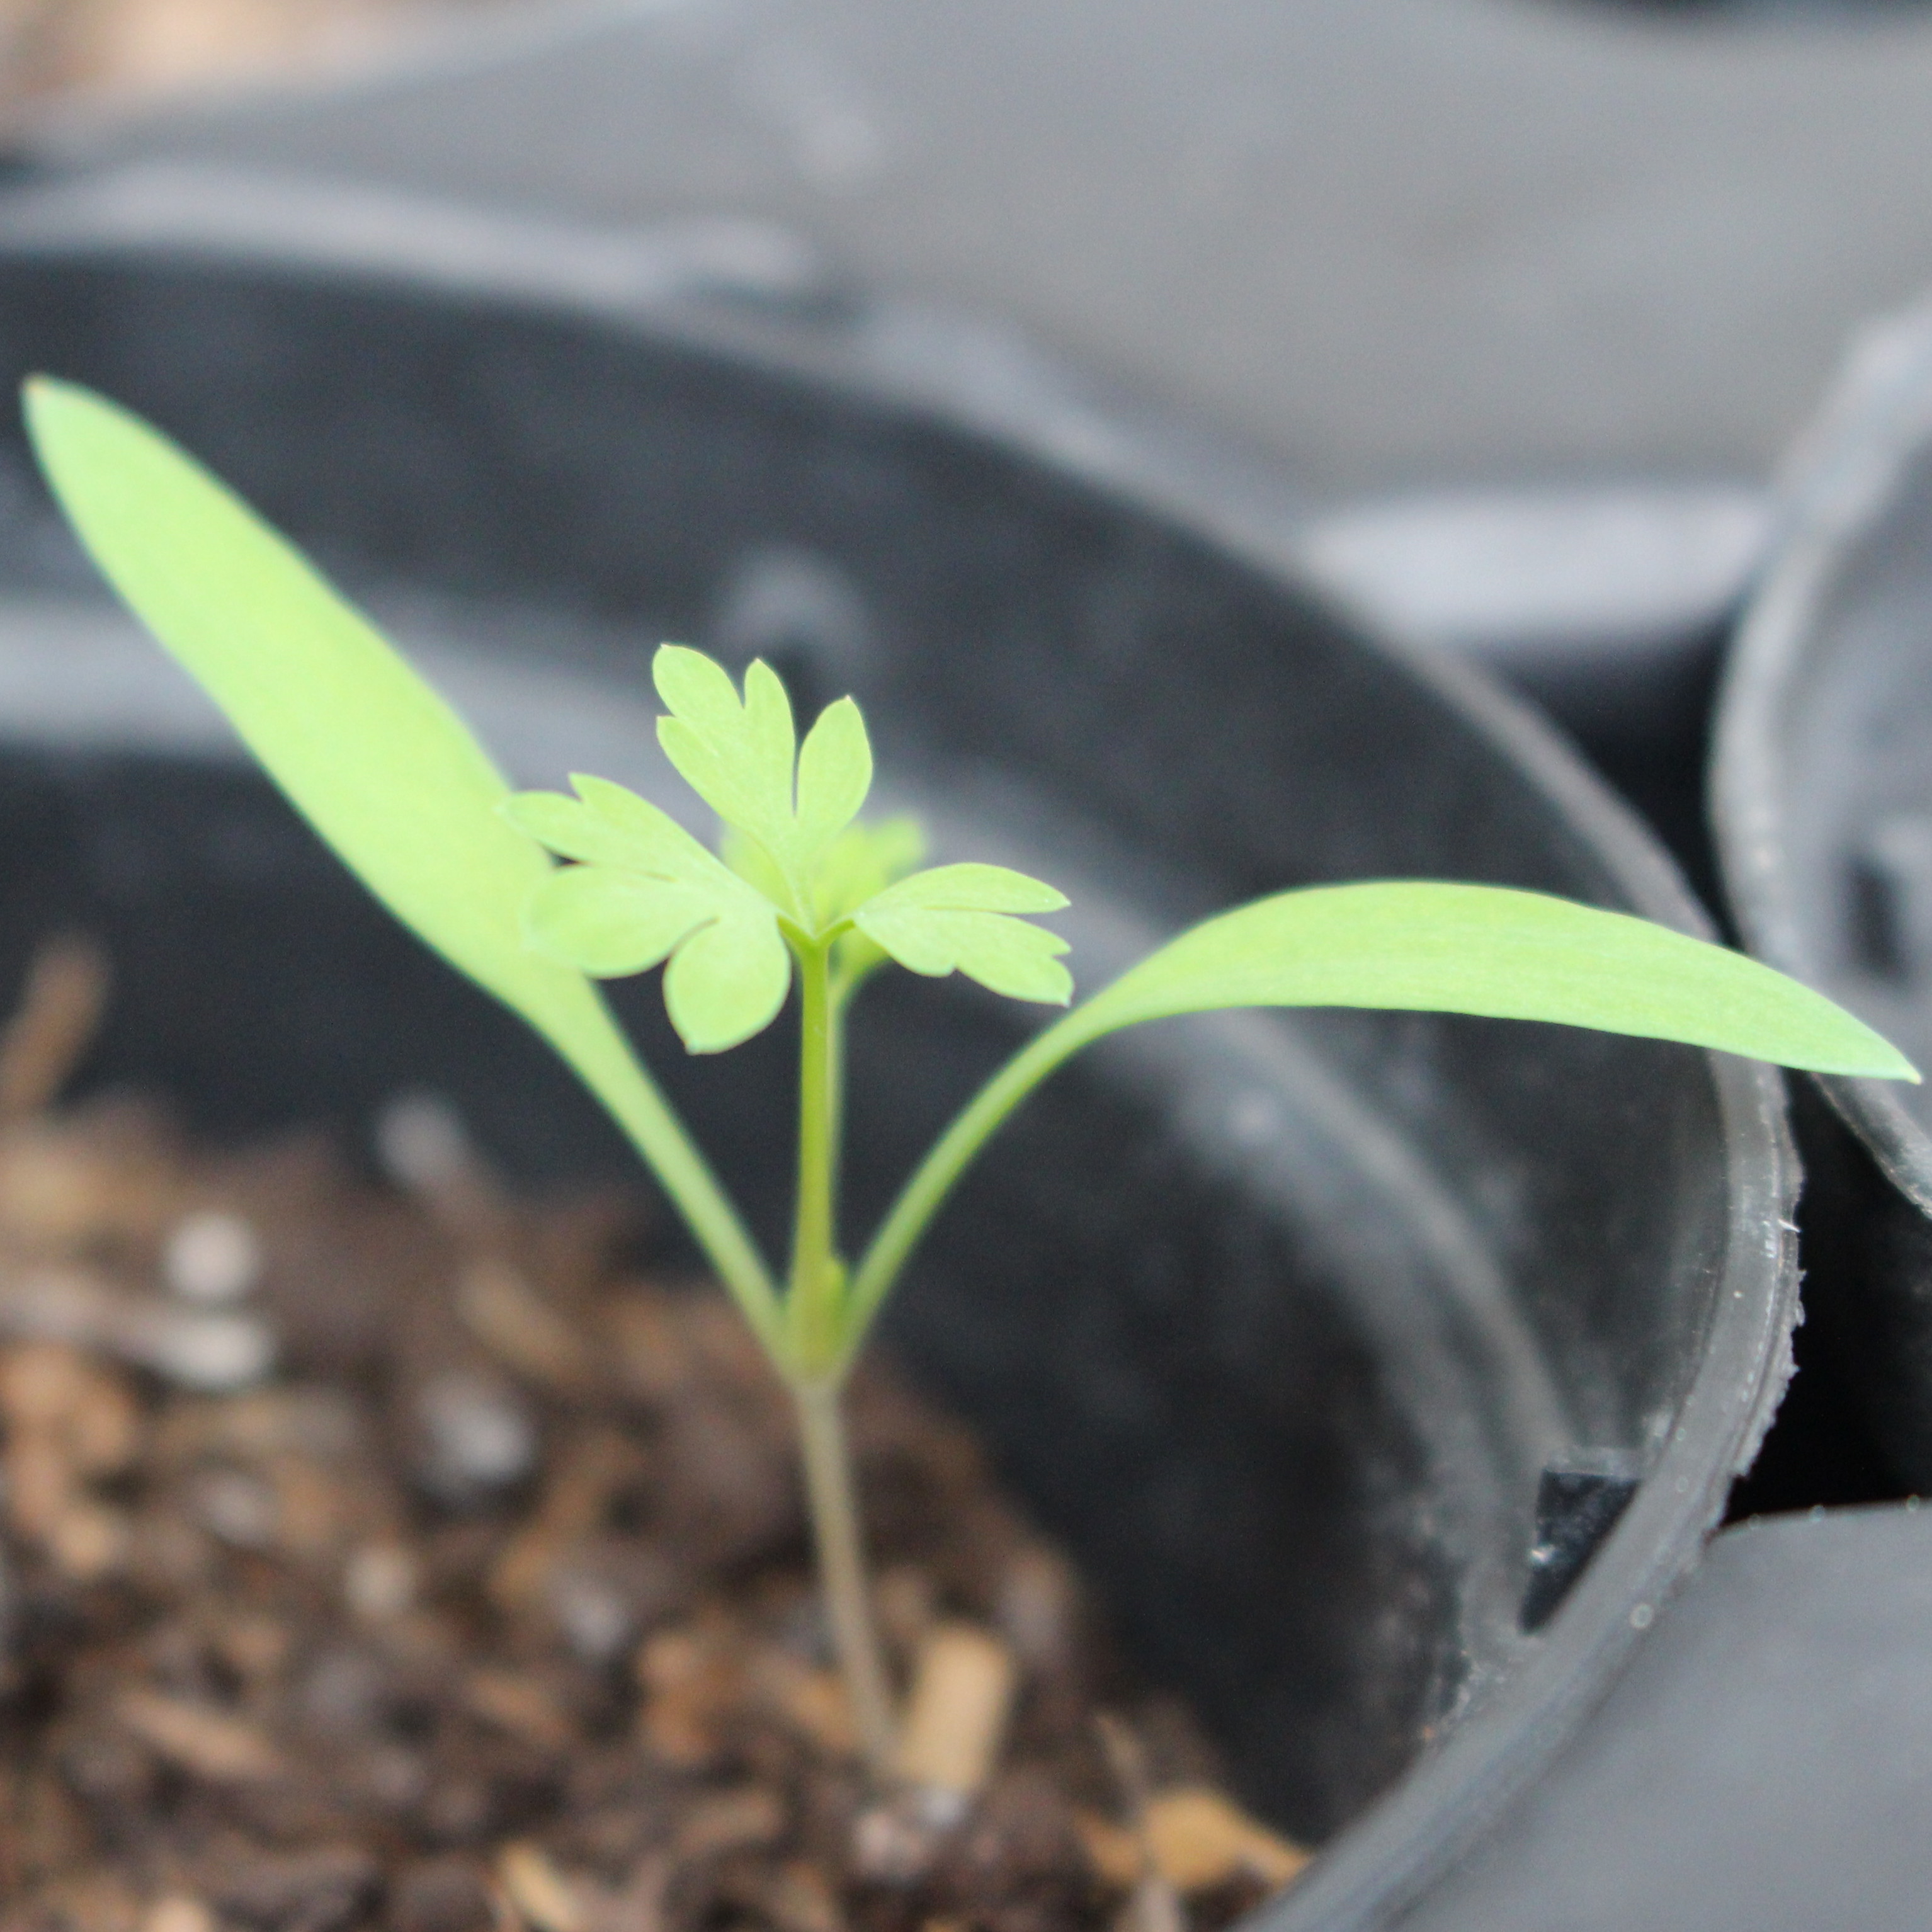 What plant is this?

Fumaria officinalis
